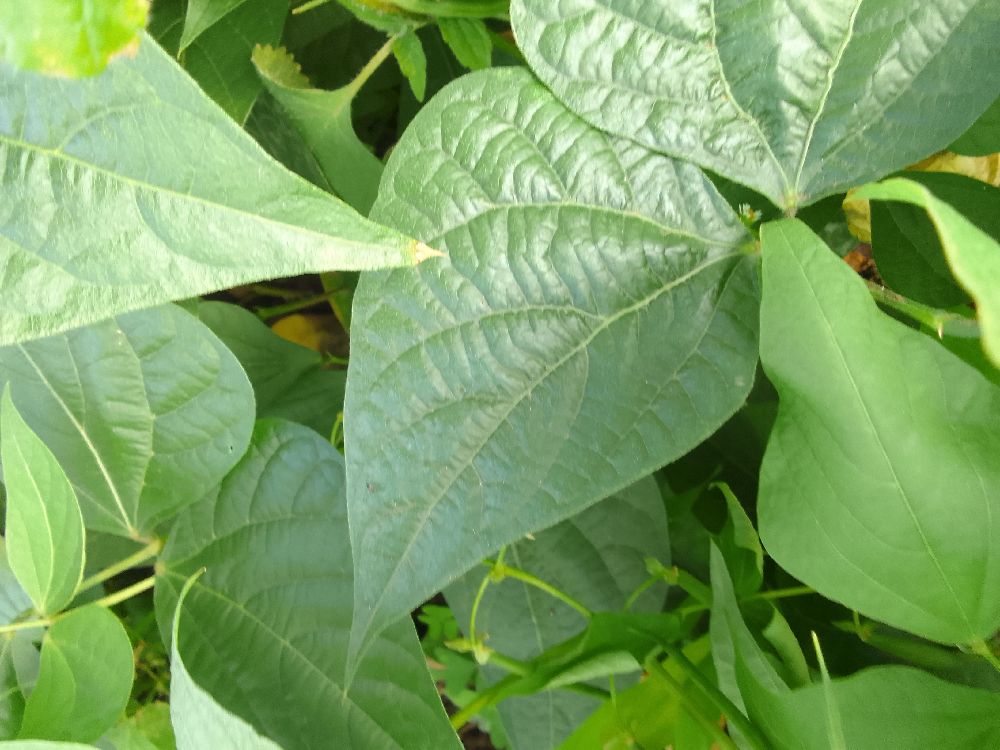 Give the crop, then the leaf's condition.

common bean, healthy
